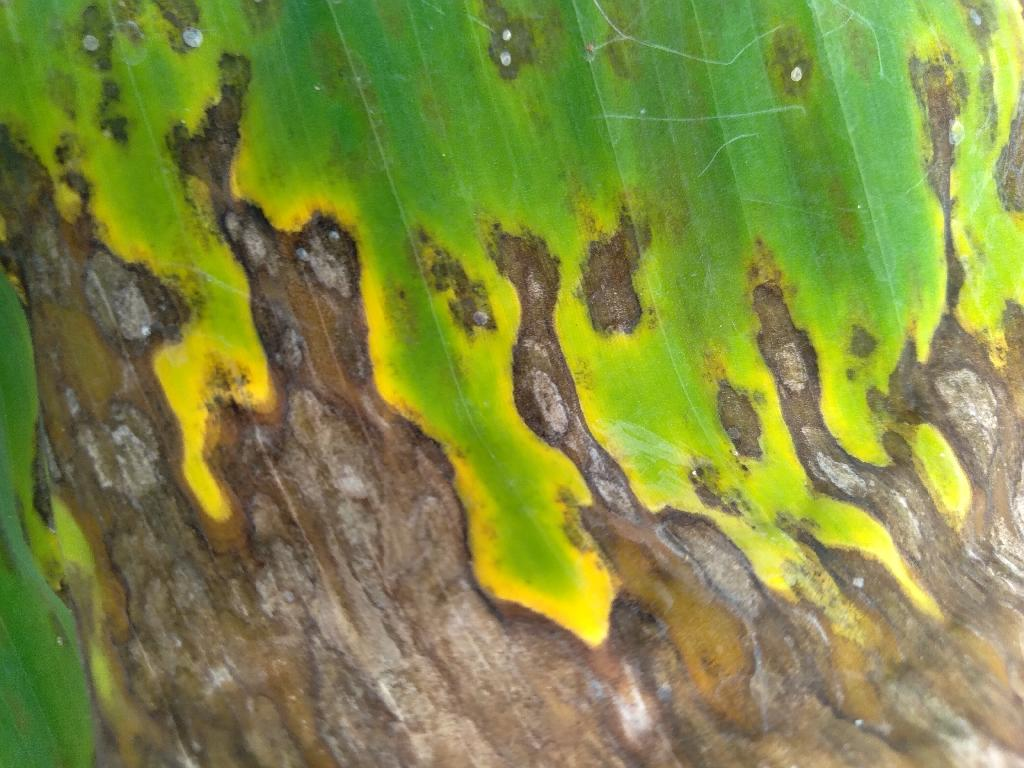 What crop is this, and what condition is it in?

banana, black sigatoka
